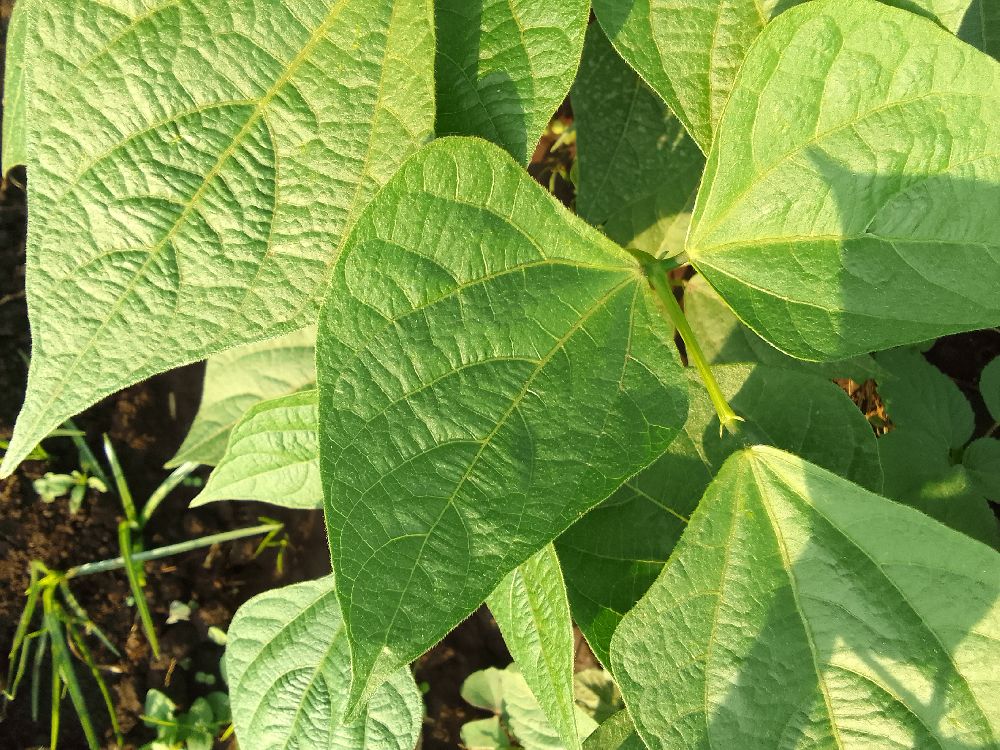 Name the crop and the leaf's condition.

common bean, healthy
